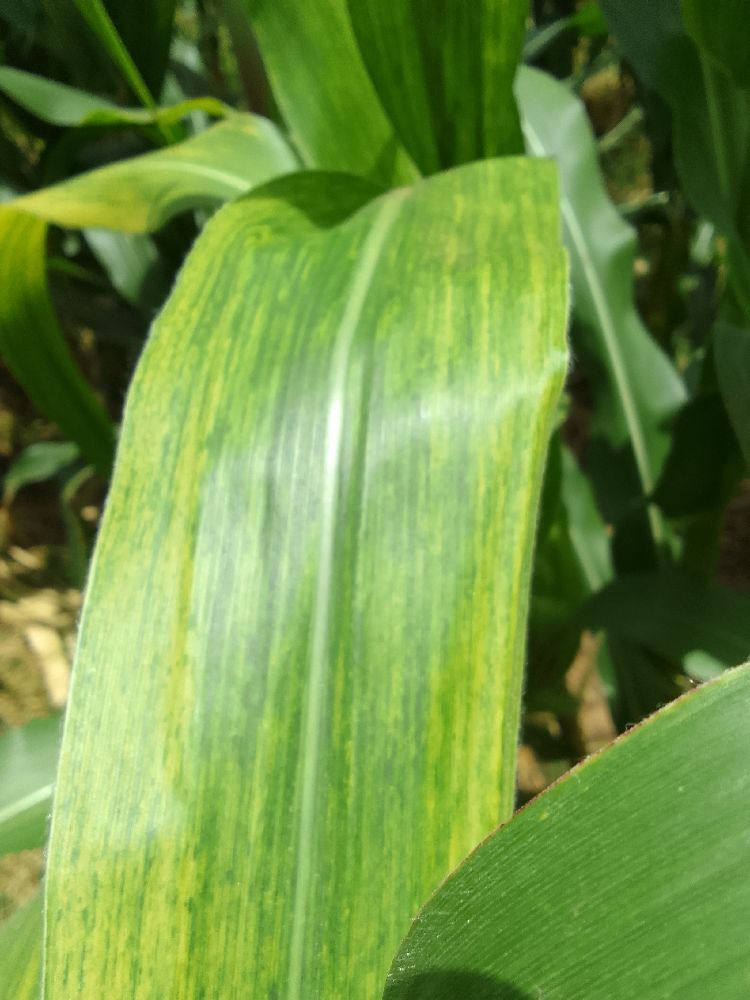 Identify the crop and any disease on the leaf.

maize, maize lethal necrosis
